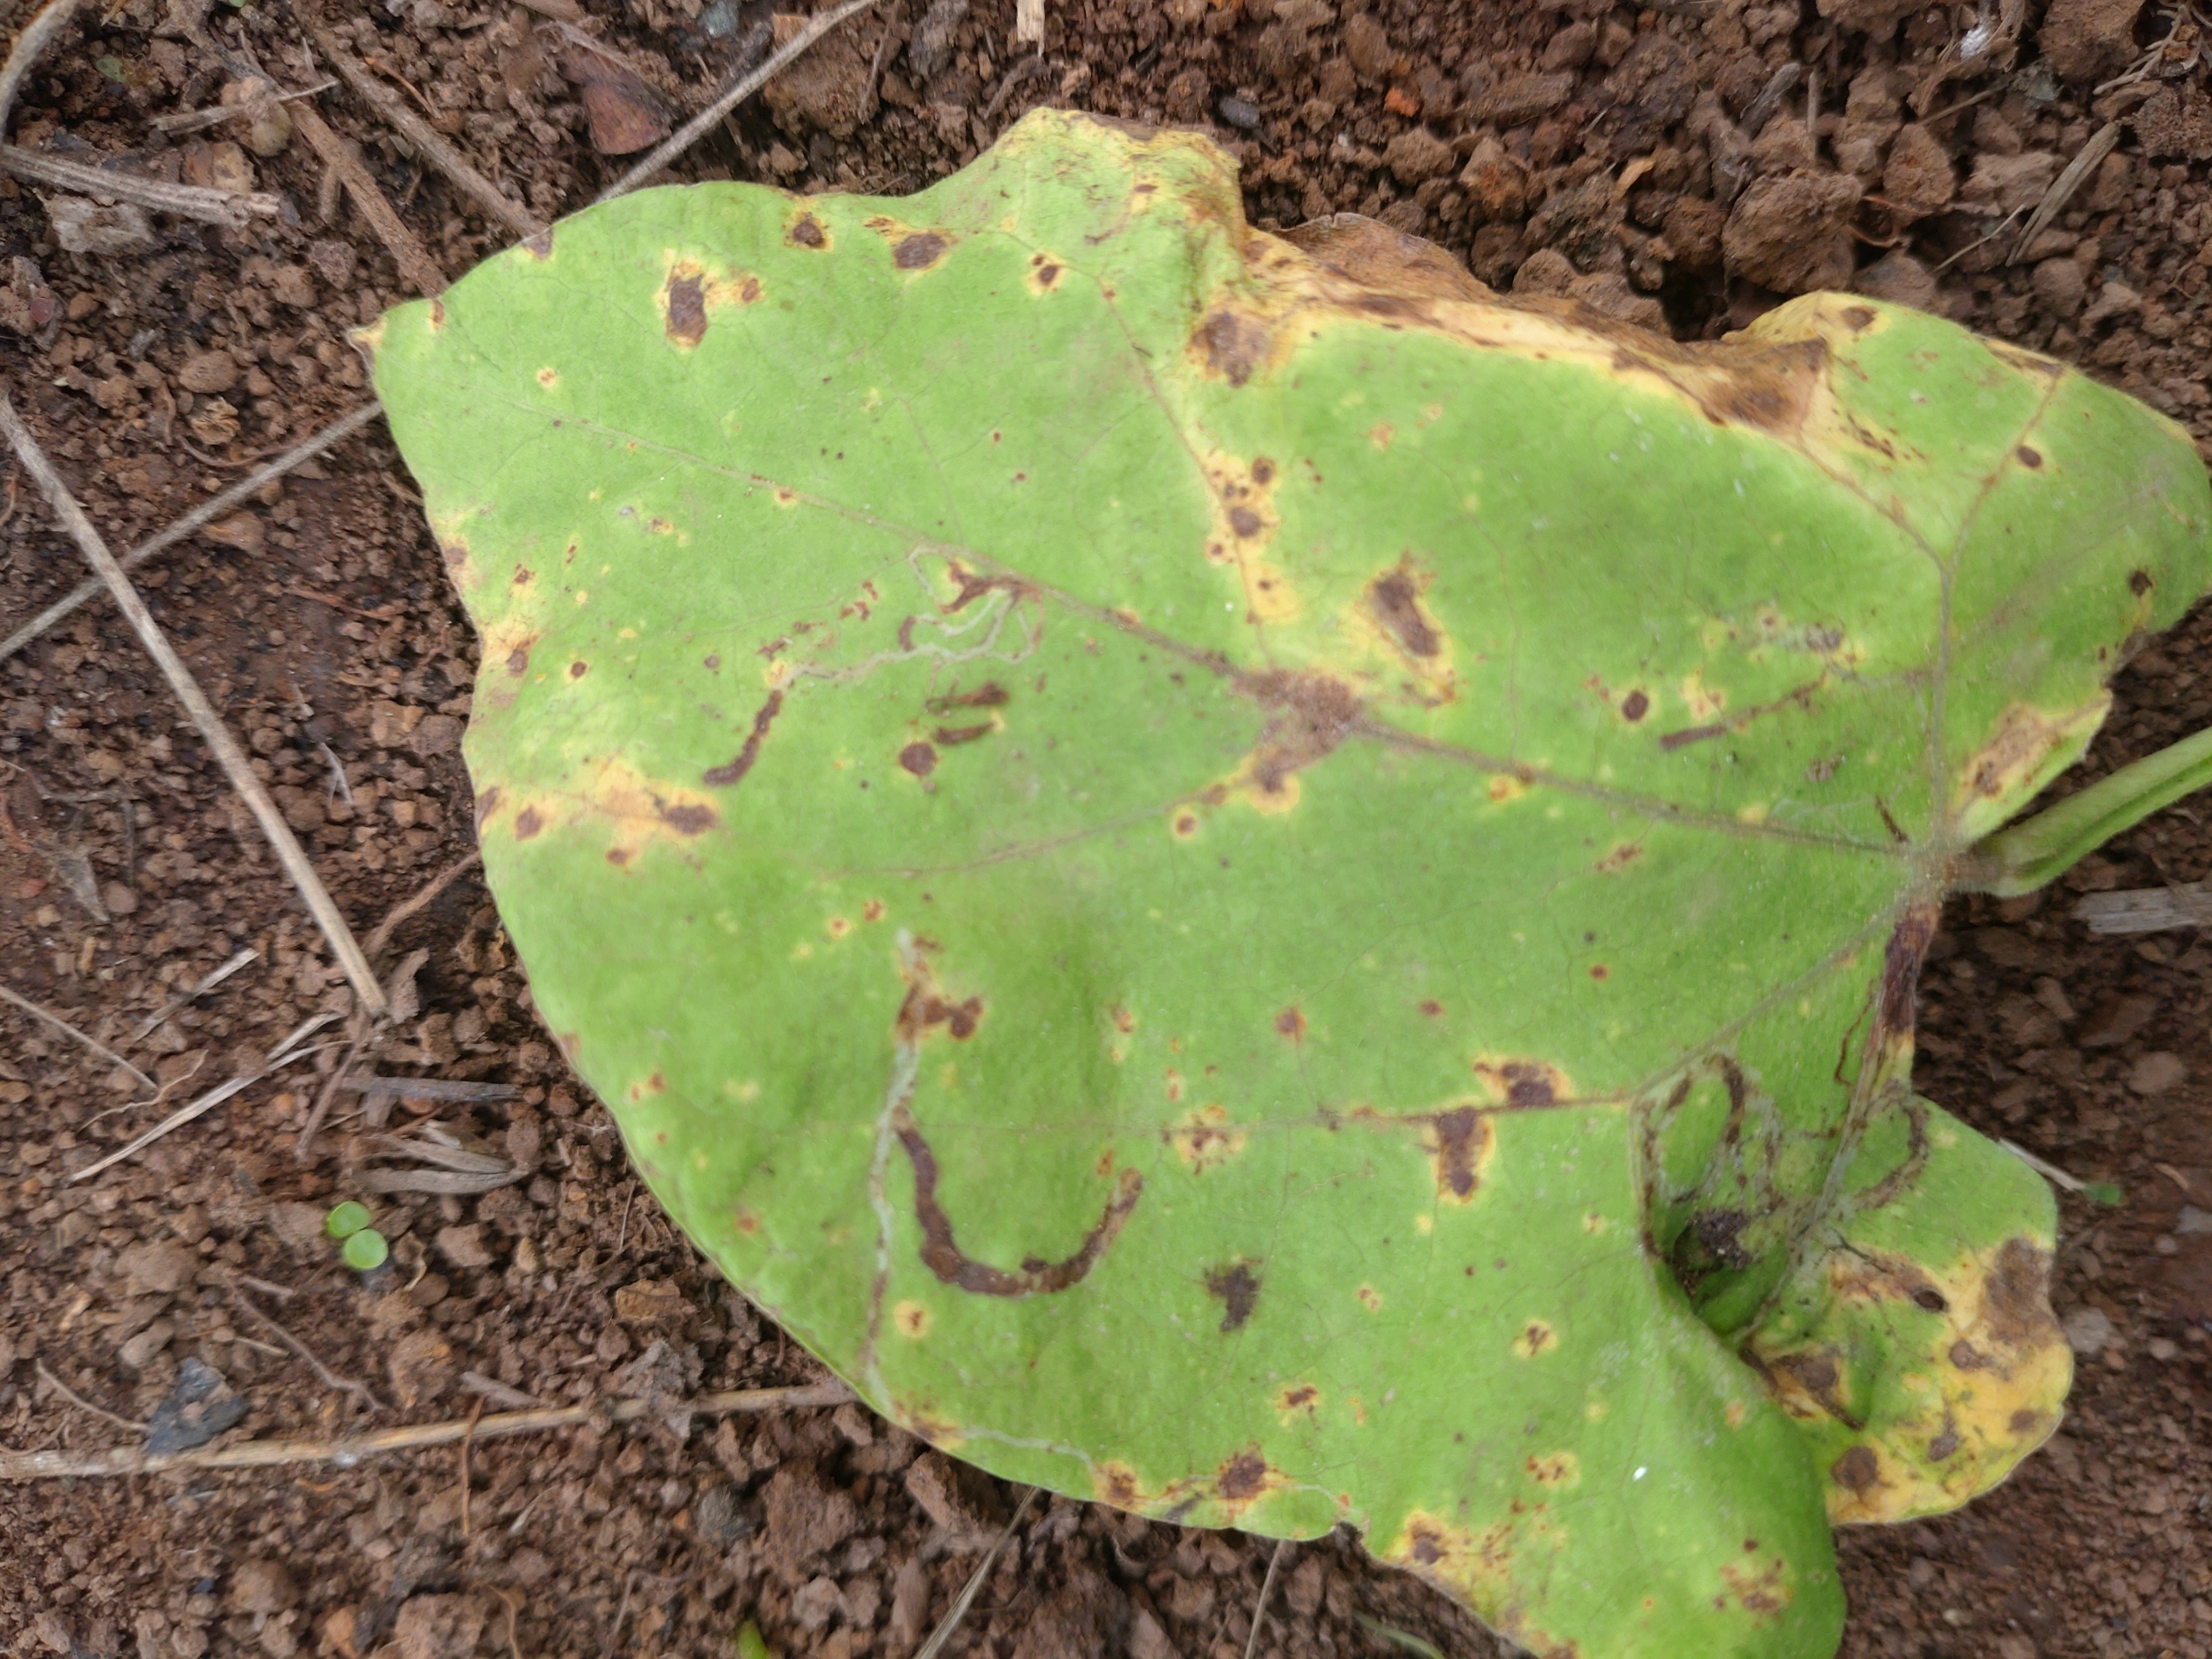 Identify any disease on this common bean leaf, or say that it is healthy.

rust
